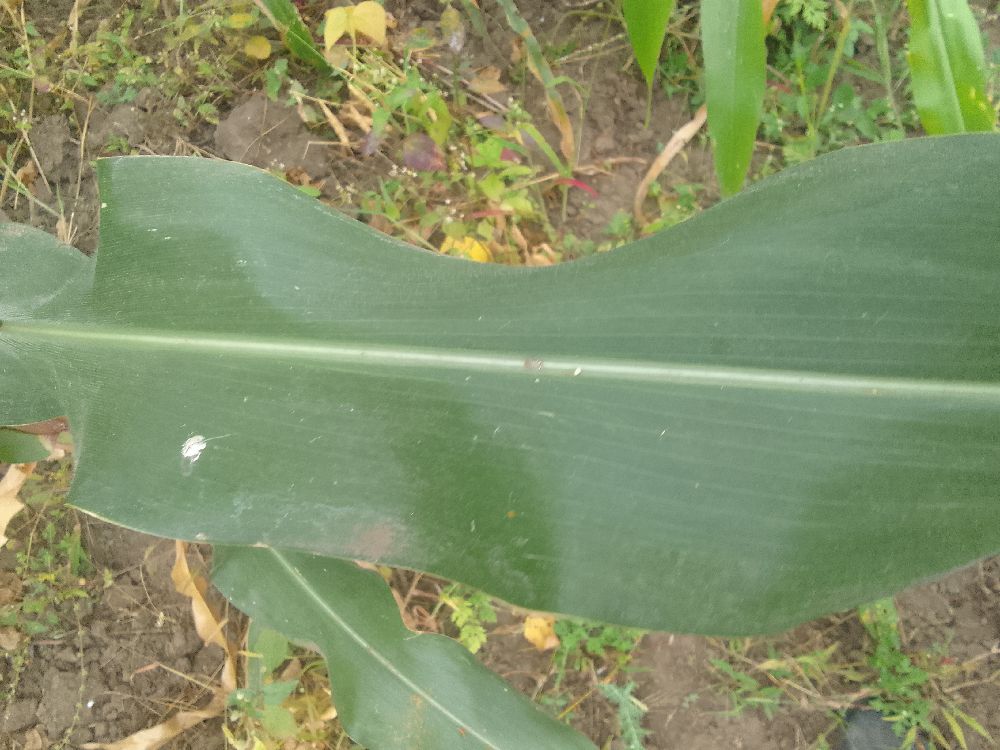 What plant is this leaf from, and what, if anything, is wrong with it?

maize, healthy
